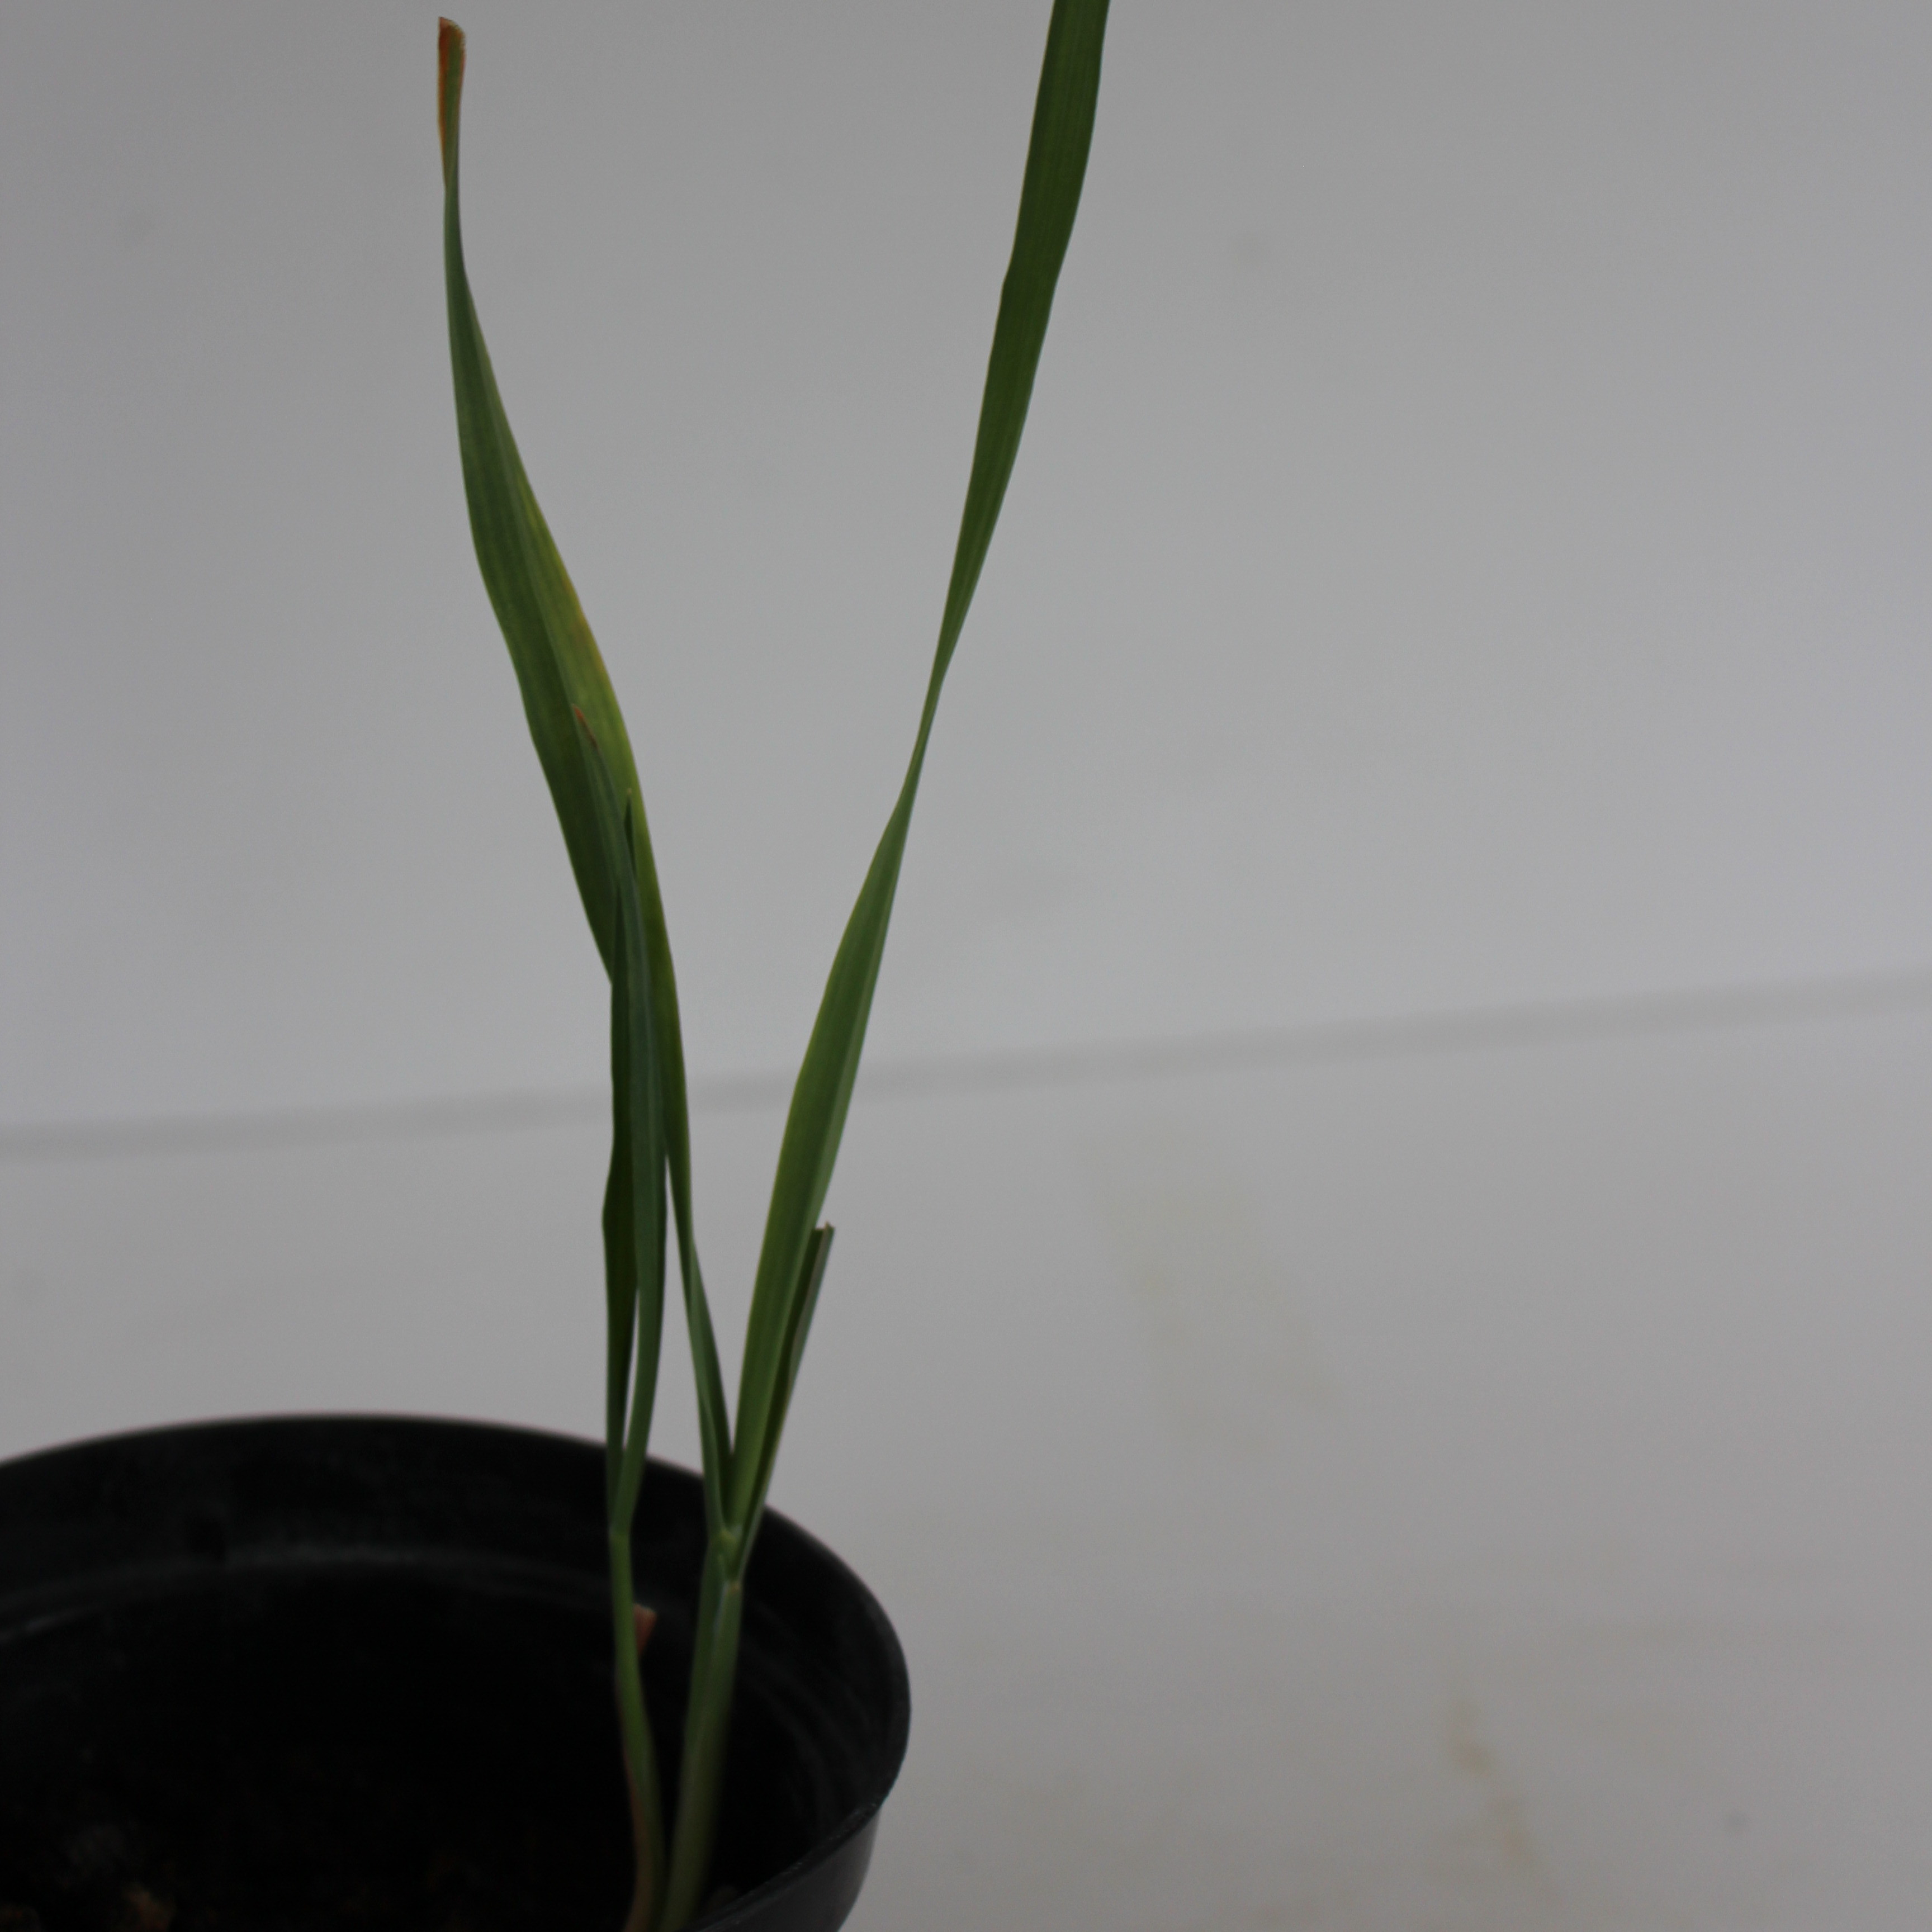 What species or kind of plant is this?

Avena sterilis
